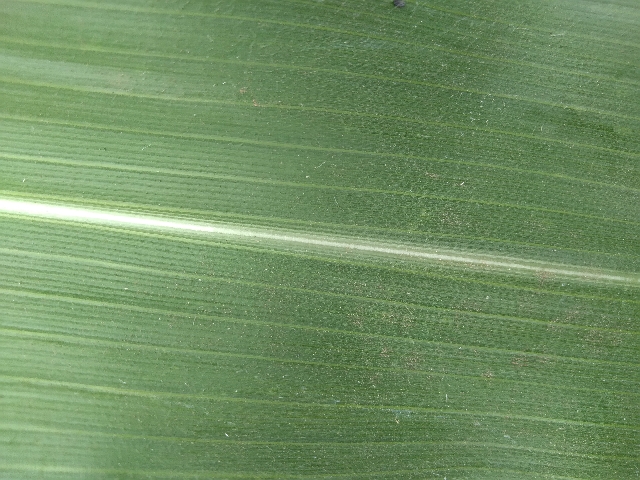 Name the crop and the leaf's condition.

maize, healthy
